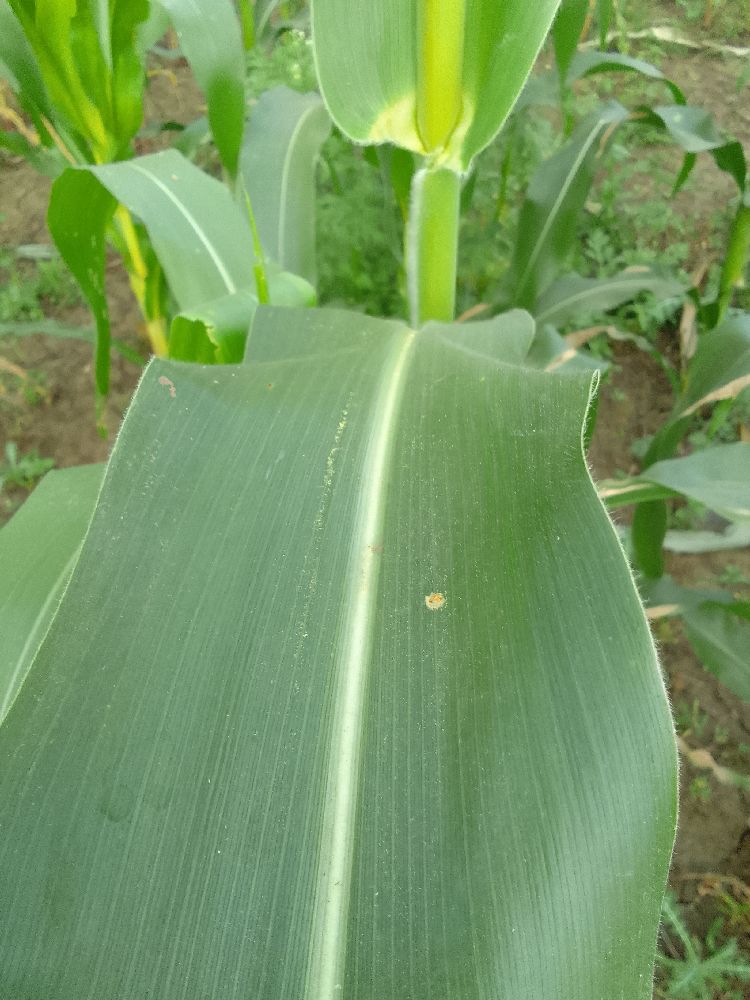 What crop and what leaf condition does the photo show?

maize, healthy
